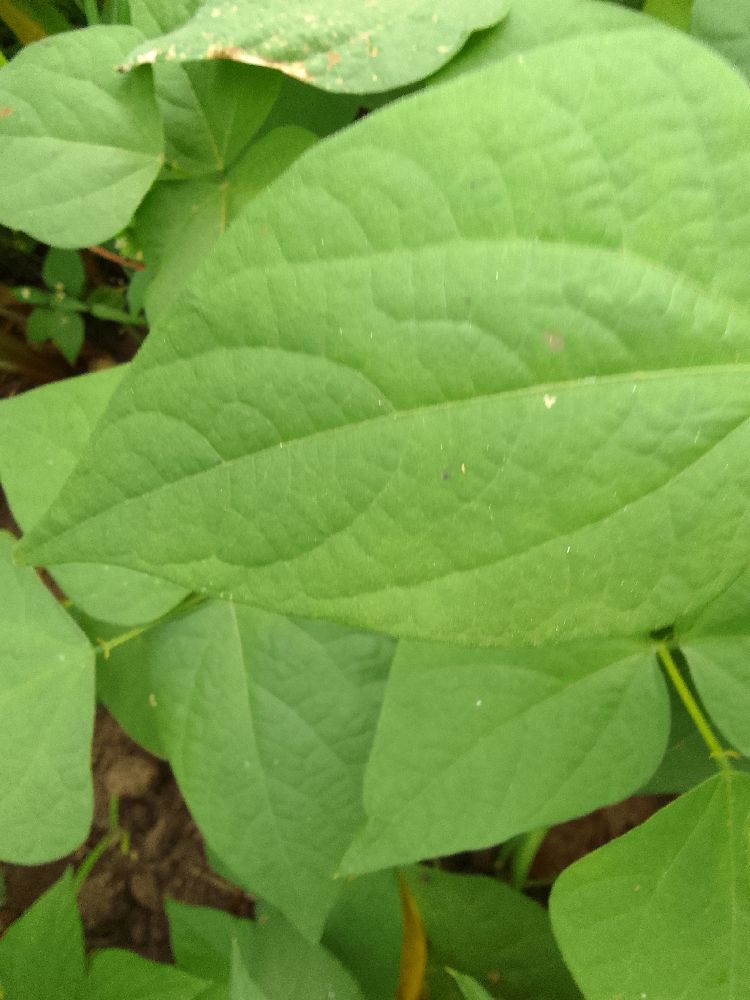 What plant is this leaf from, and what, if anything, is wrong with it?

common bean, healthy
